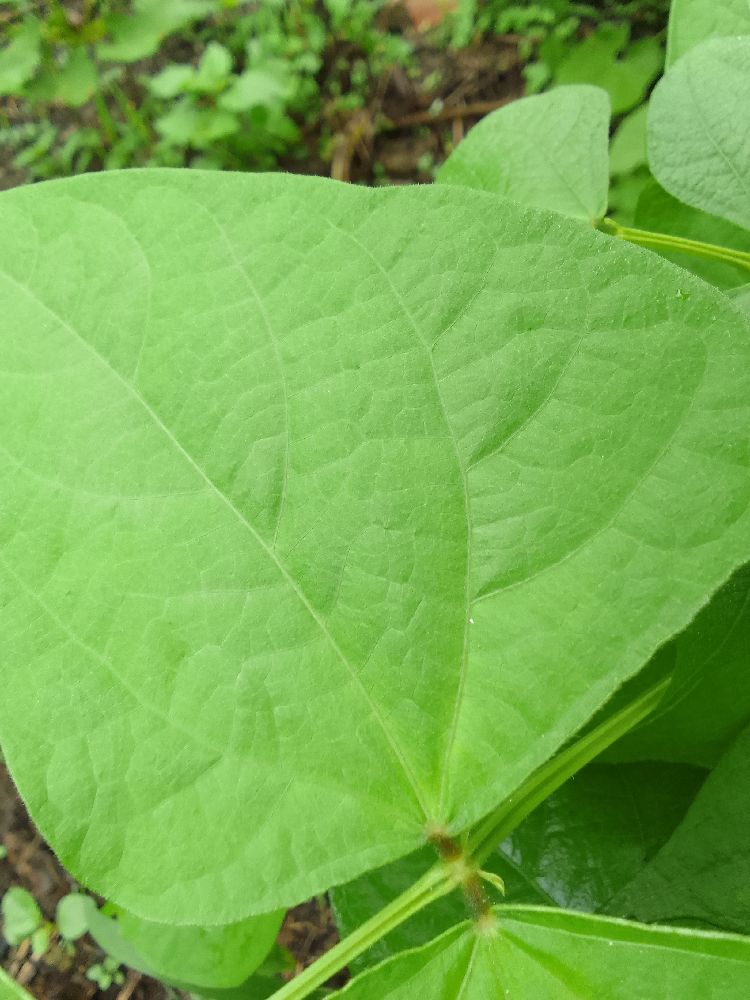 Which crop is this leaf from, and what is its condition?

common bean, healthy
